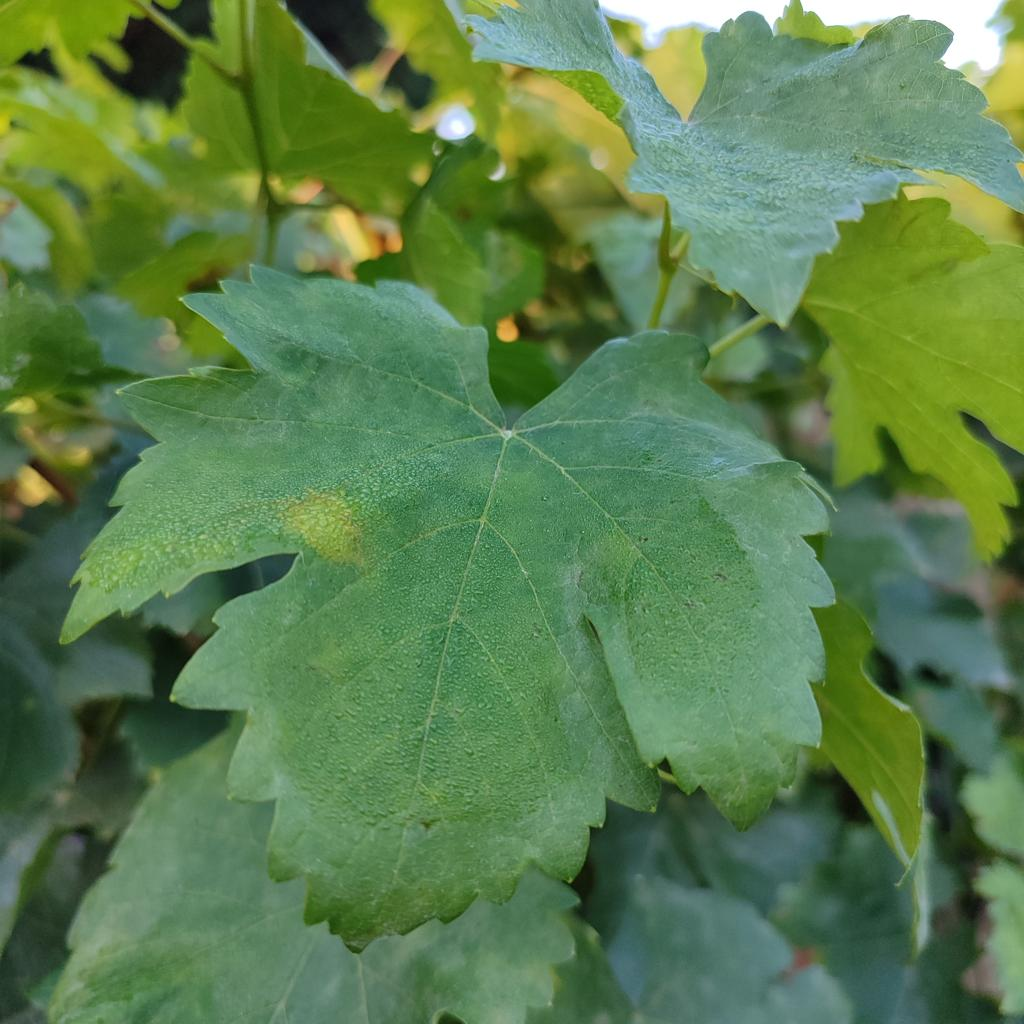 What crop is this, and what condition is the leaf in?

grapevine, powdery mildew
